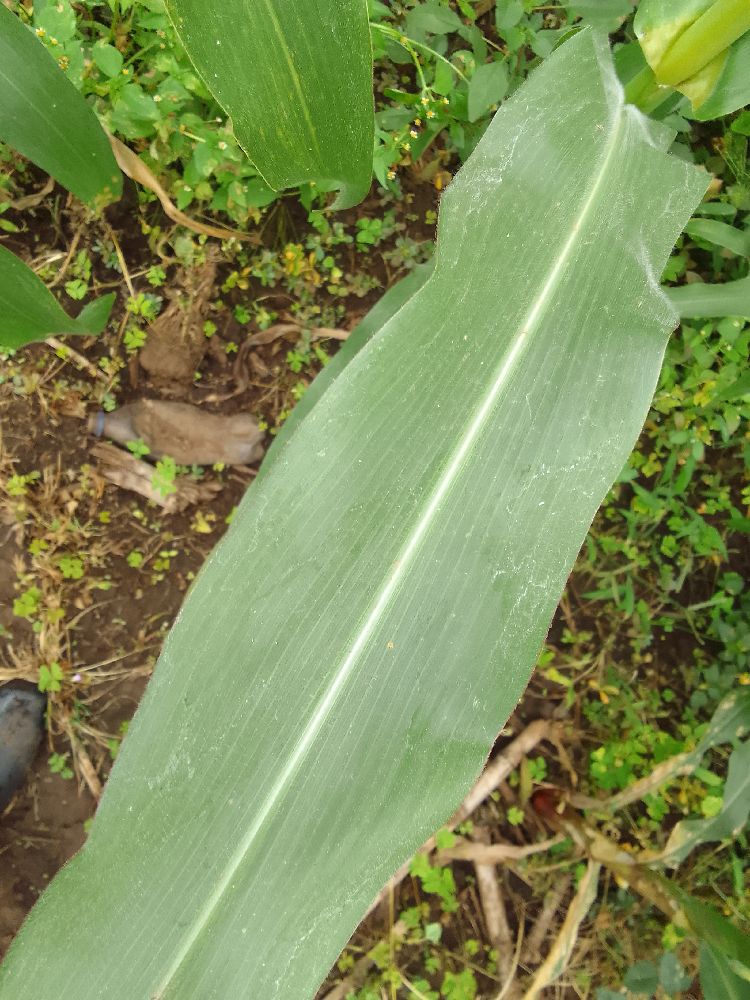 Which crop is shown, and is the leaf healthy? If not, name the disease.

maize, healthy
